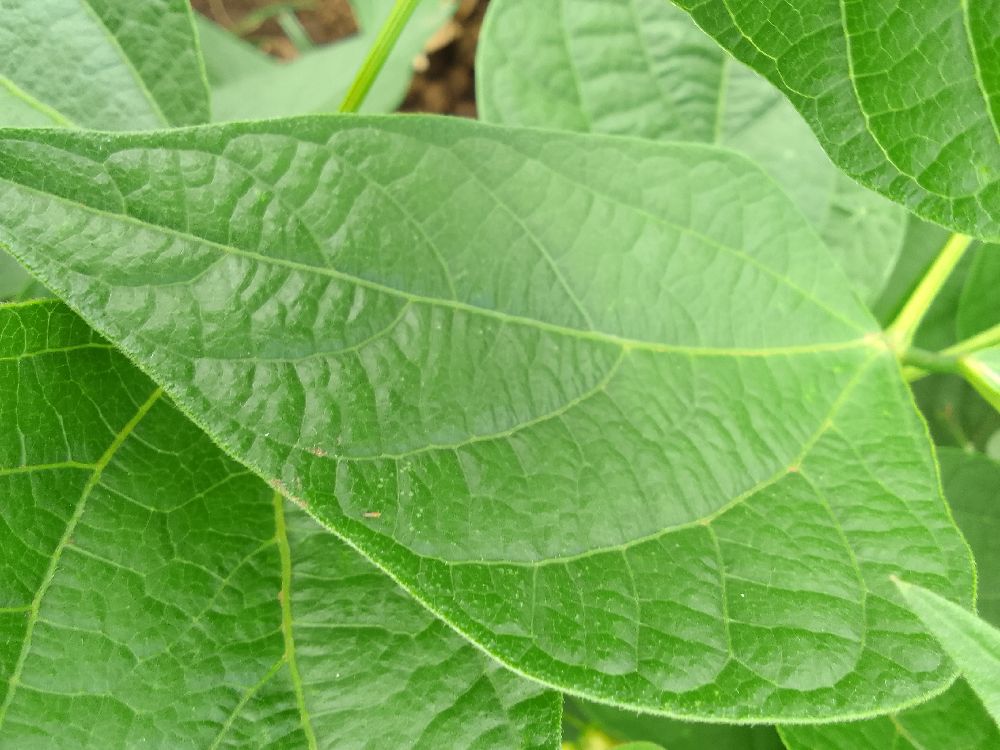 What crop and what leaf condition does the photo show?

common bean, healthy
